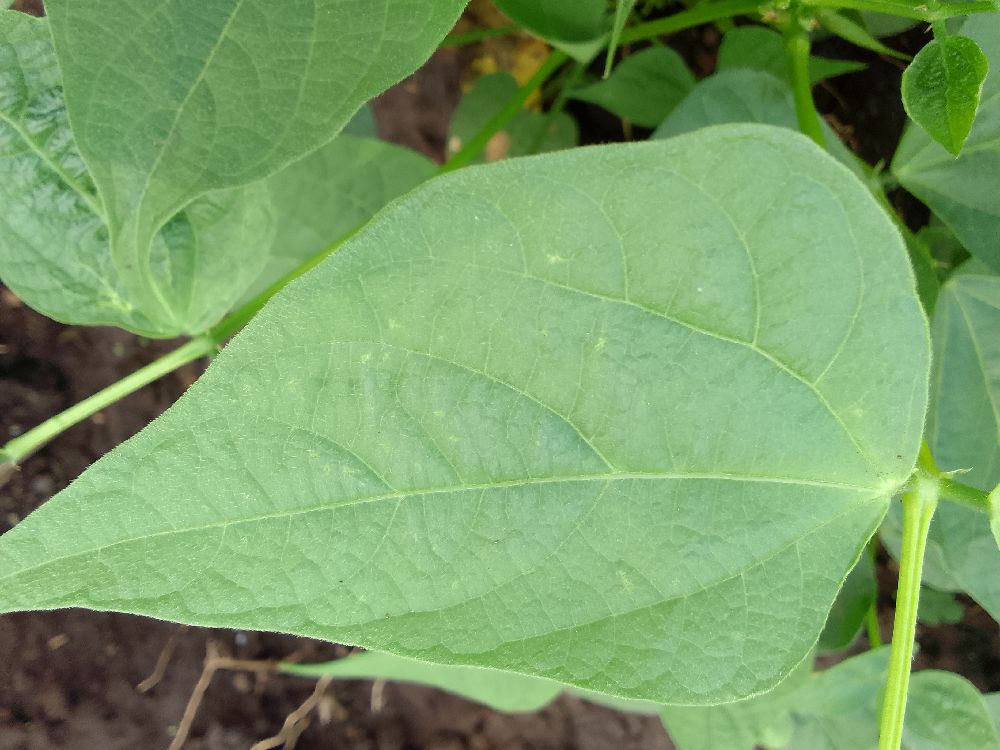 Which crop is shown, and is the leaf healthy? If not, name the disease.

common bean, healthy
